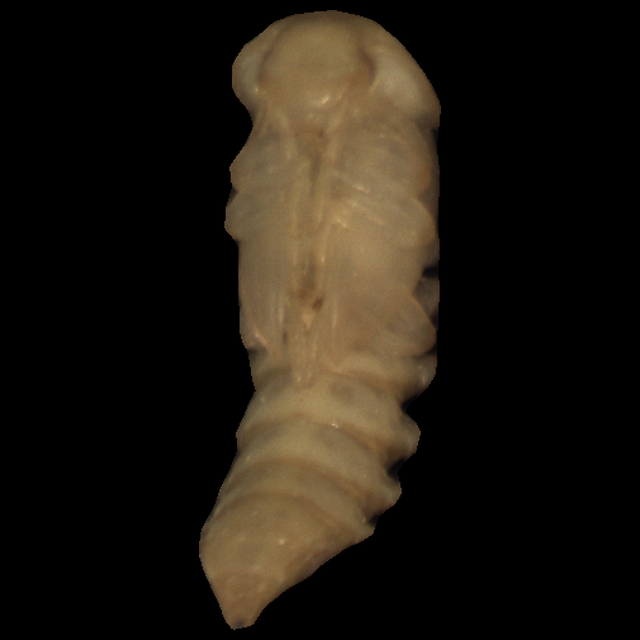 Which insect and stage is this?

mealworm pupa
